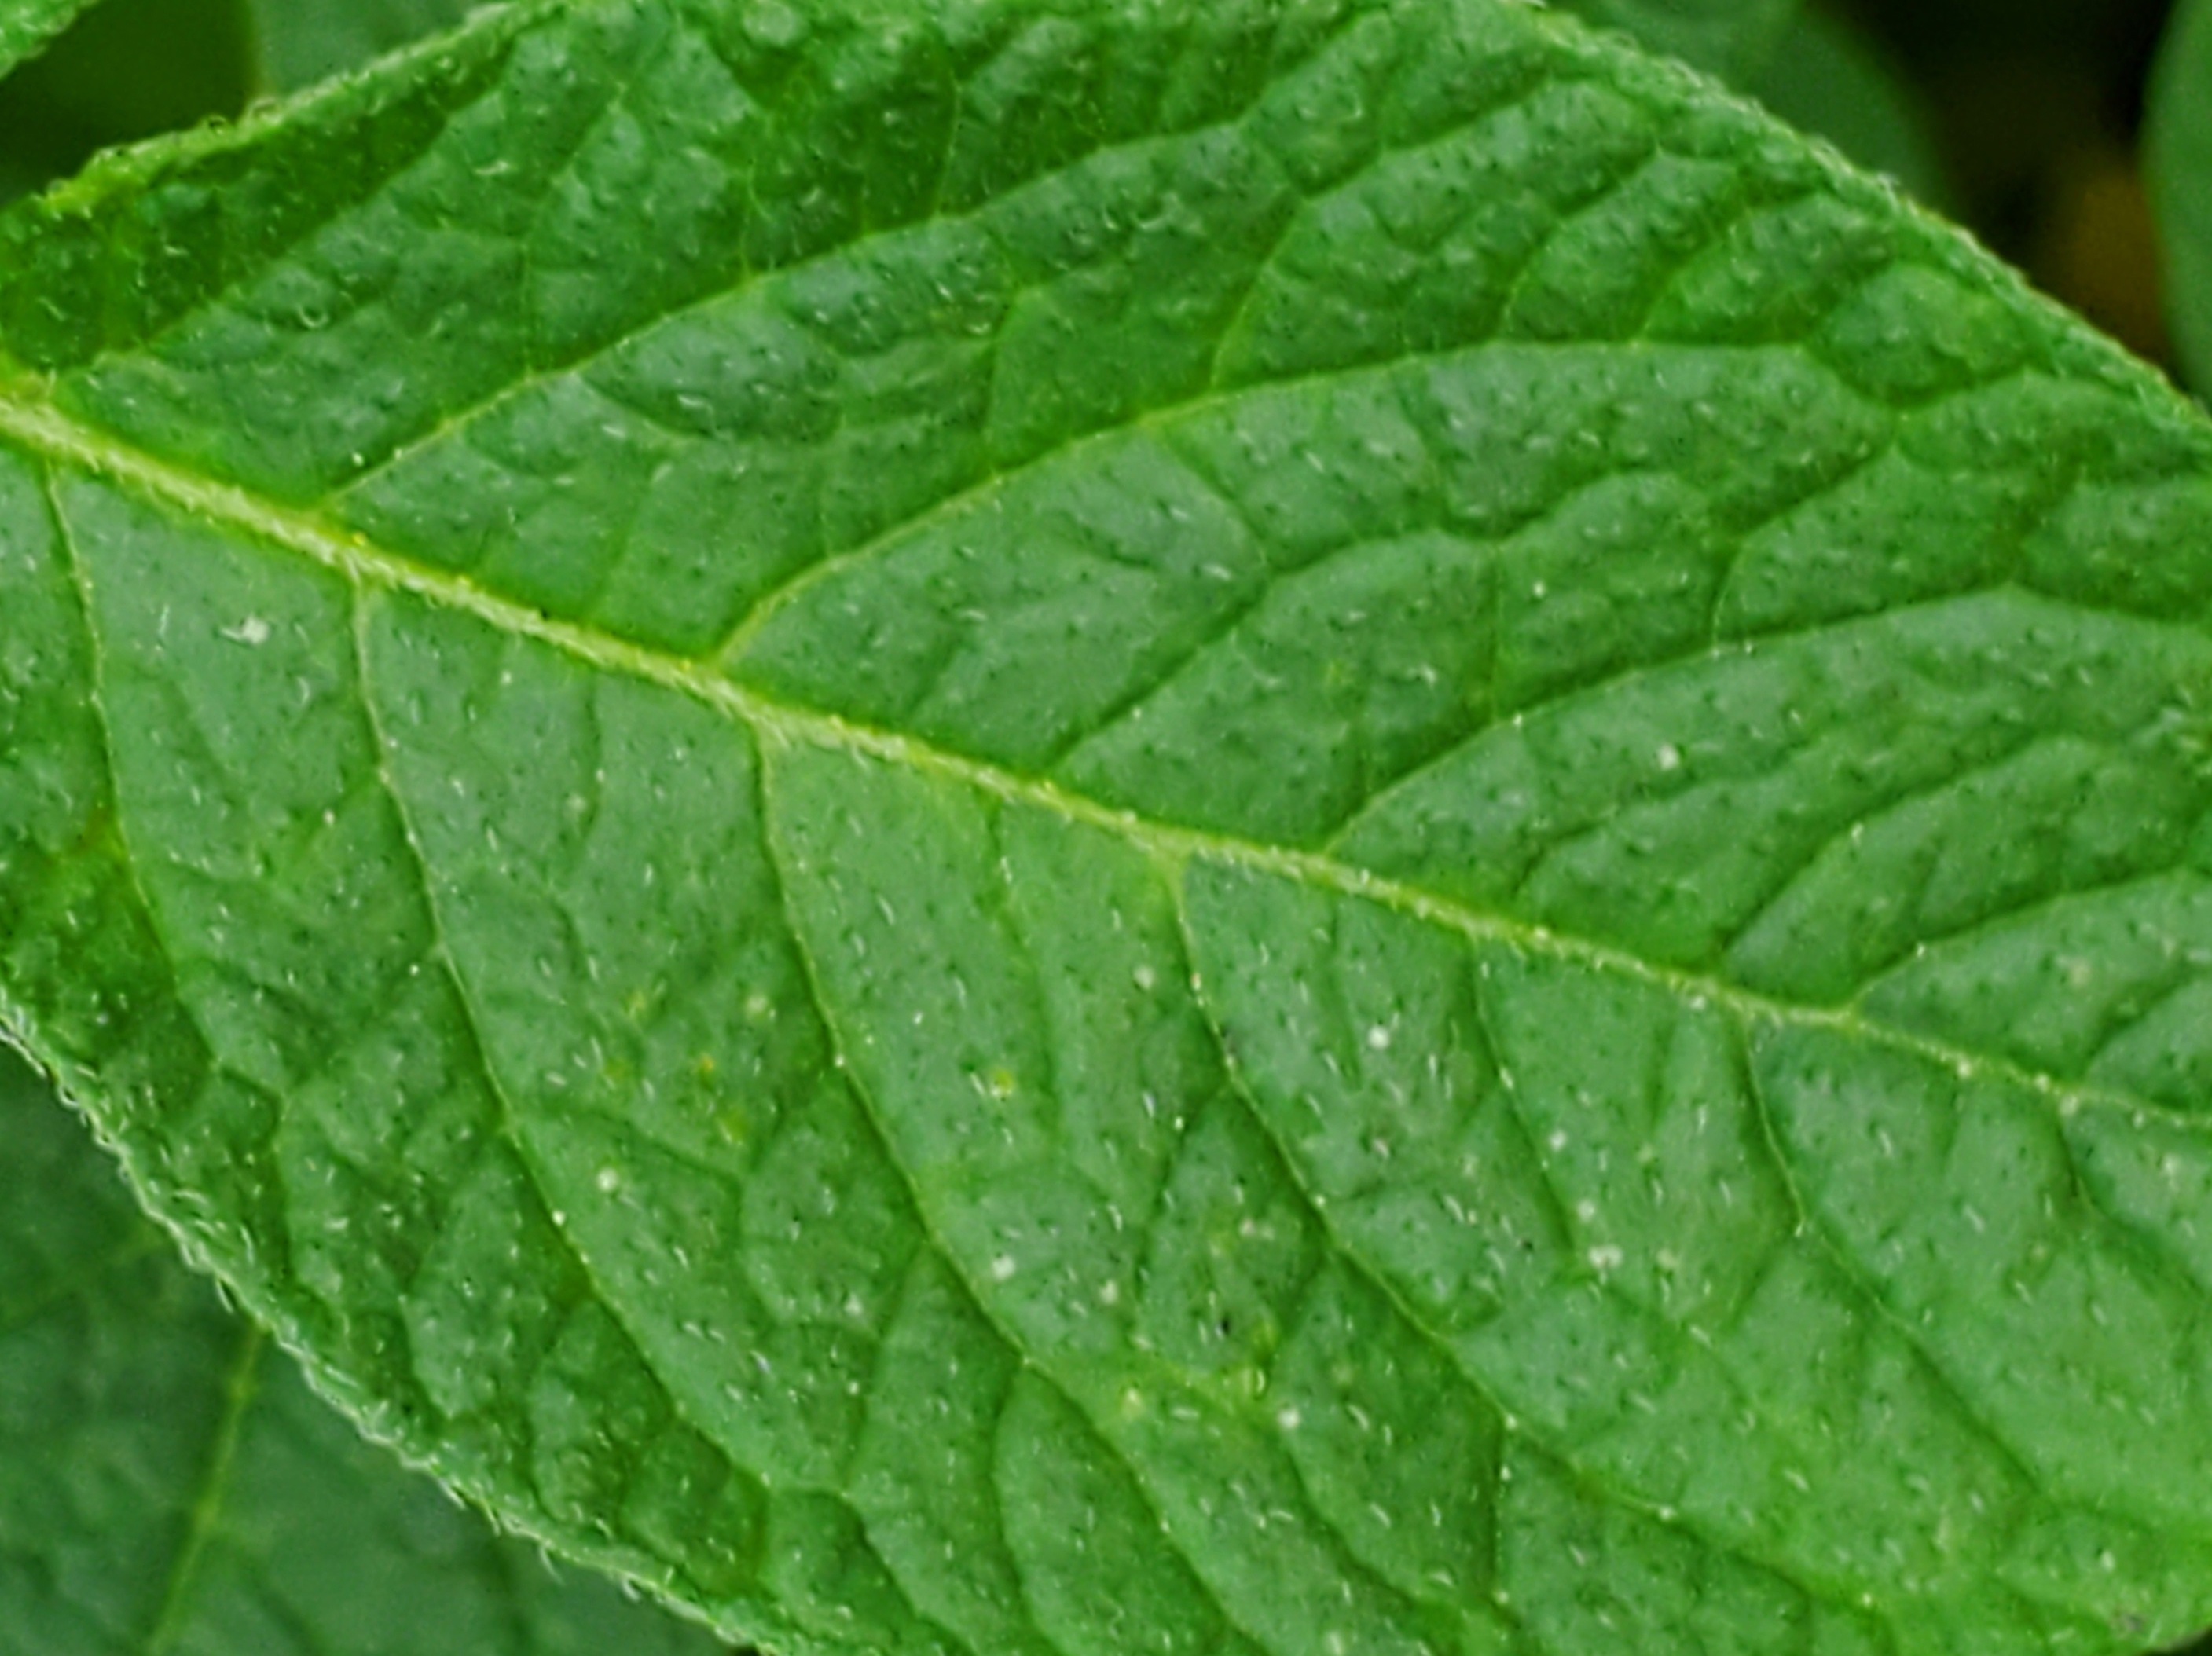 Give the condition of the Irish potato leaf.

healthy
